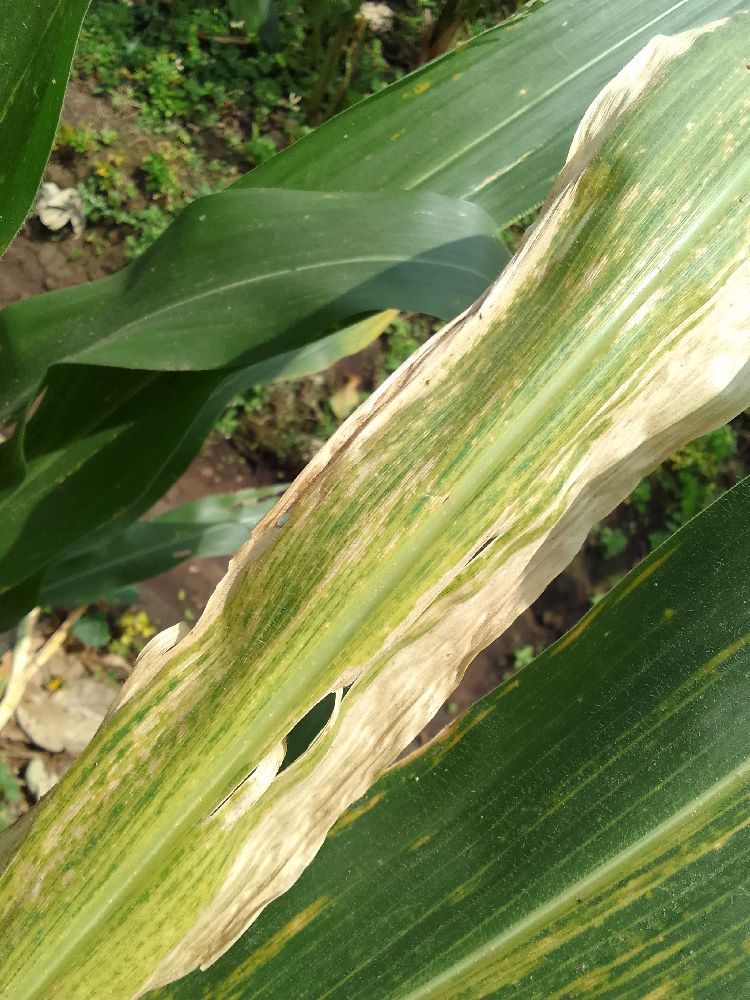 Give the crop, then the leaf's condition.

maize, maize lethal necrosis
